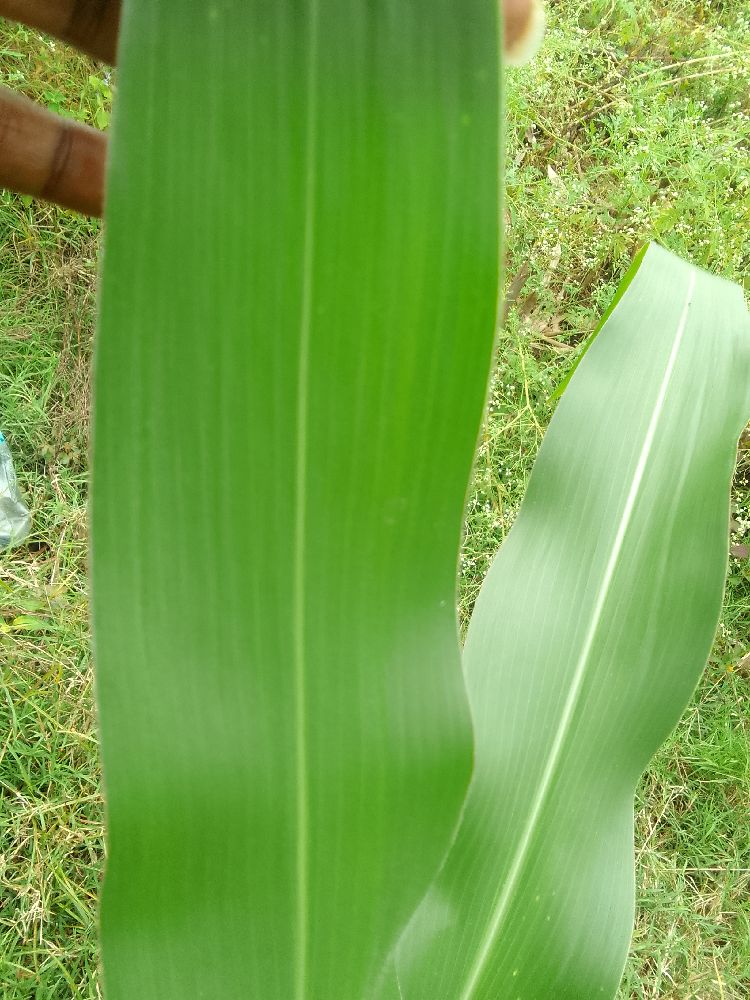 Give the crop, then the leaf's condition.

maize, healthy
